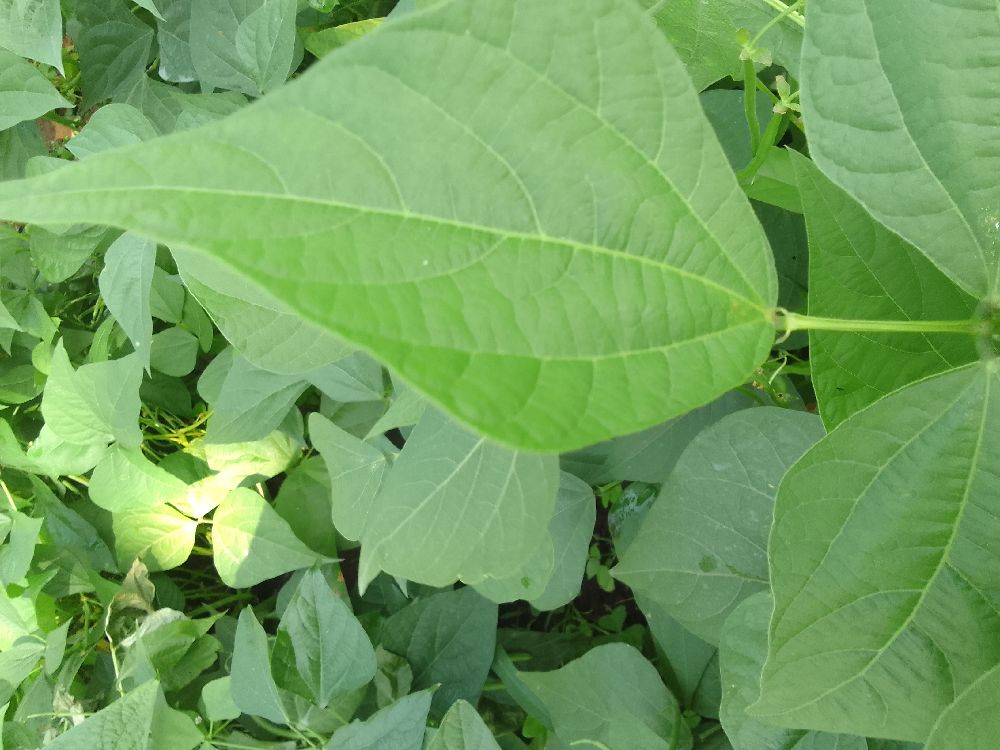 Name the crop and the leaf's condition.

common bean, healthy
